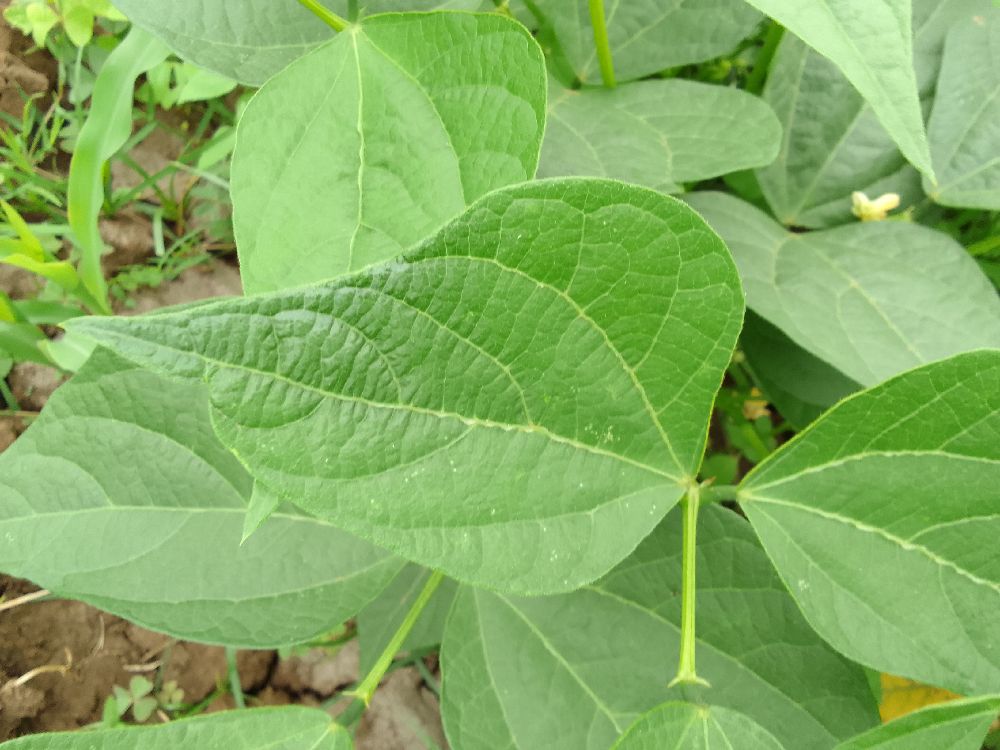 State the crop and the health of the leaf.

common bean, healthy
